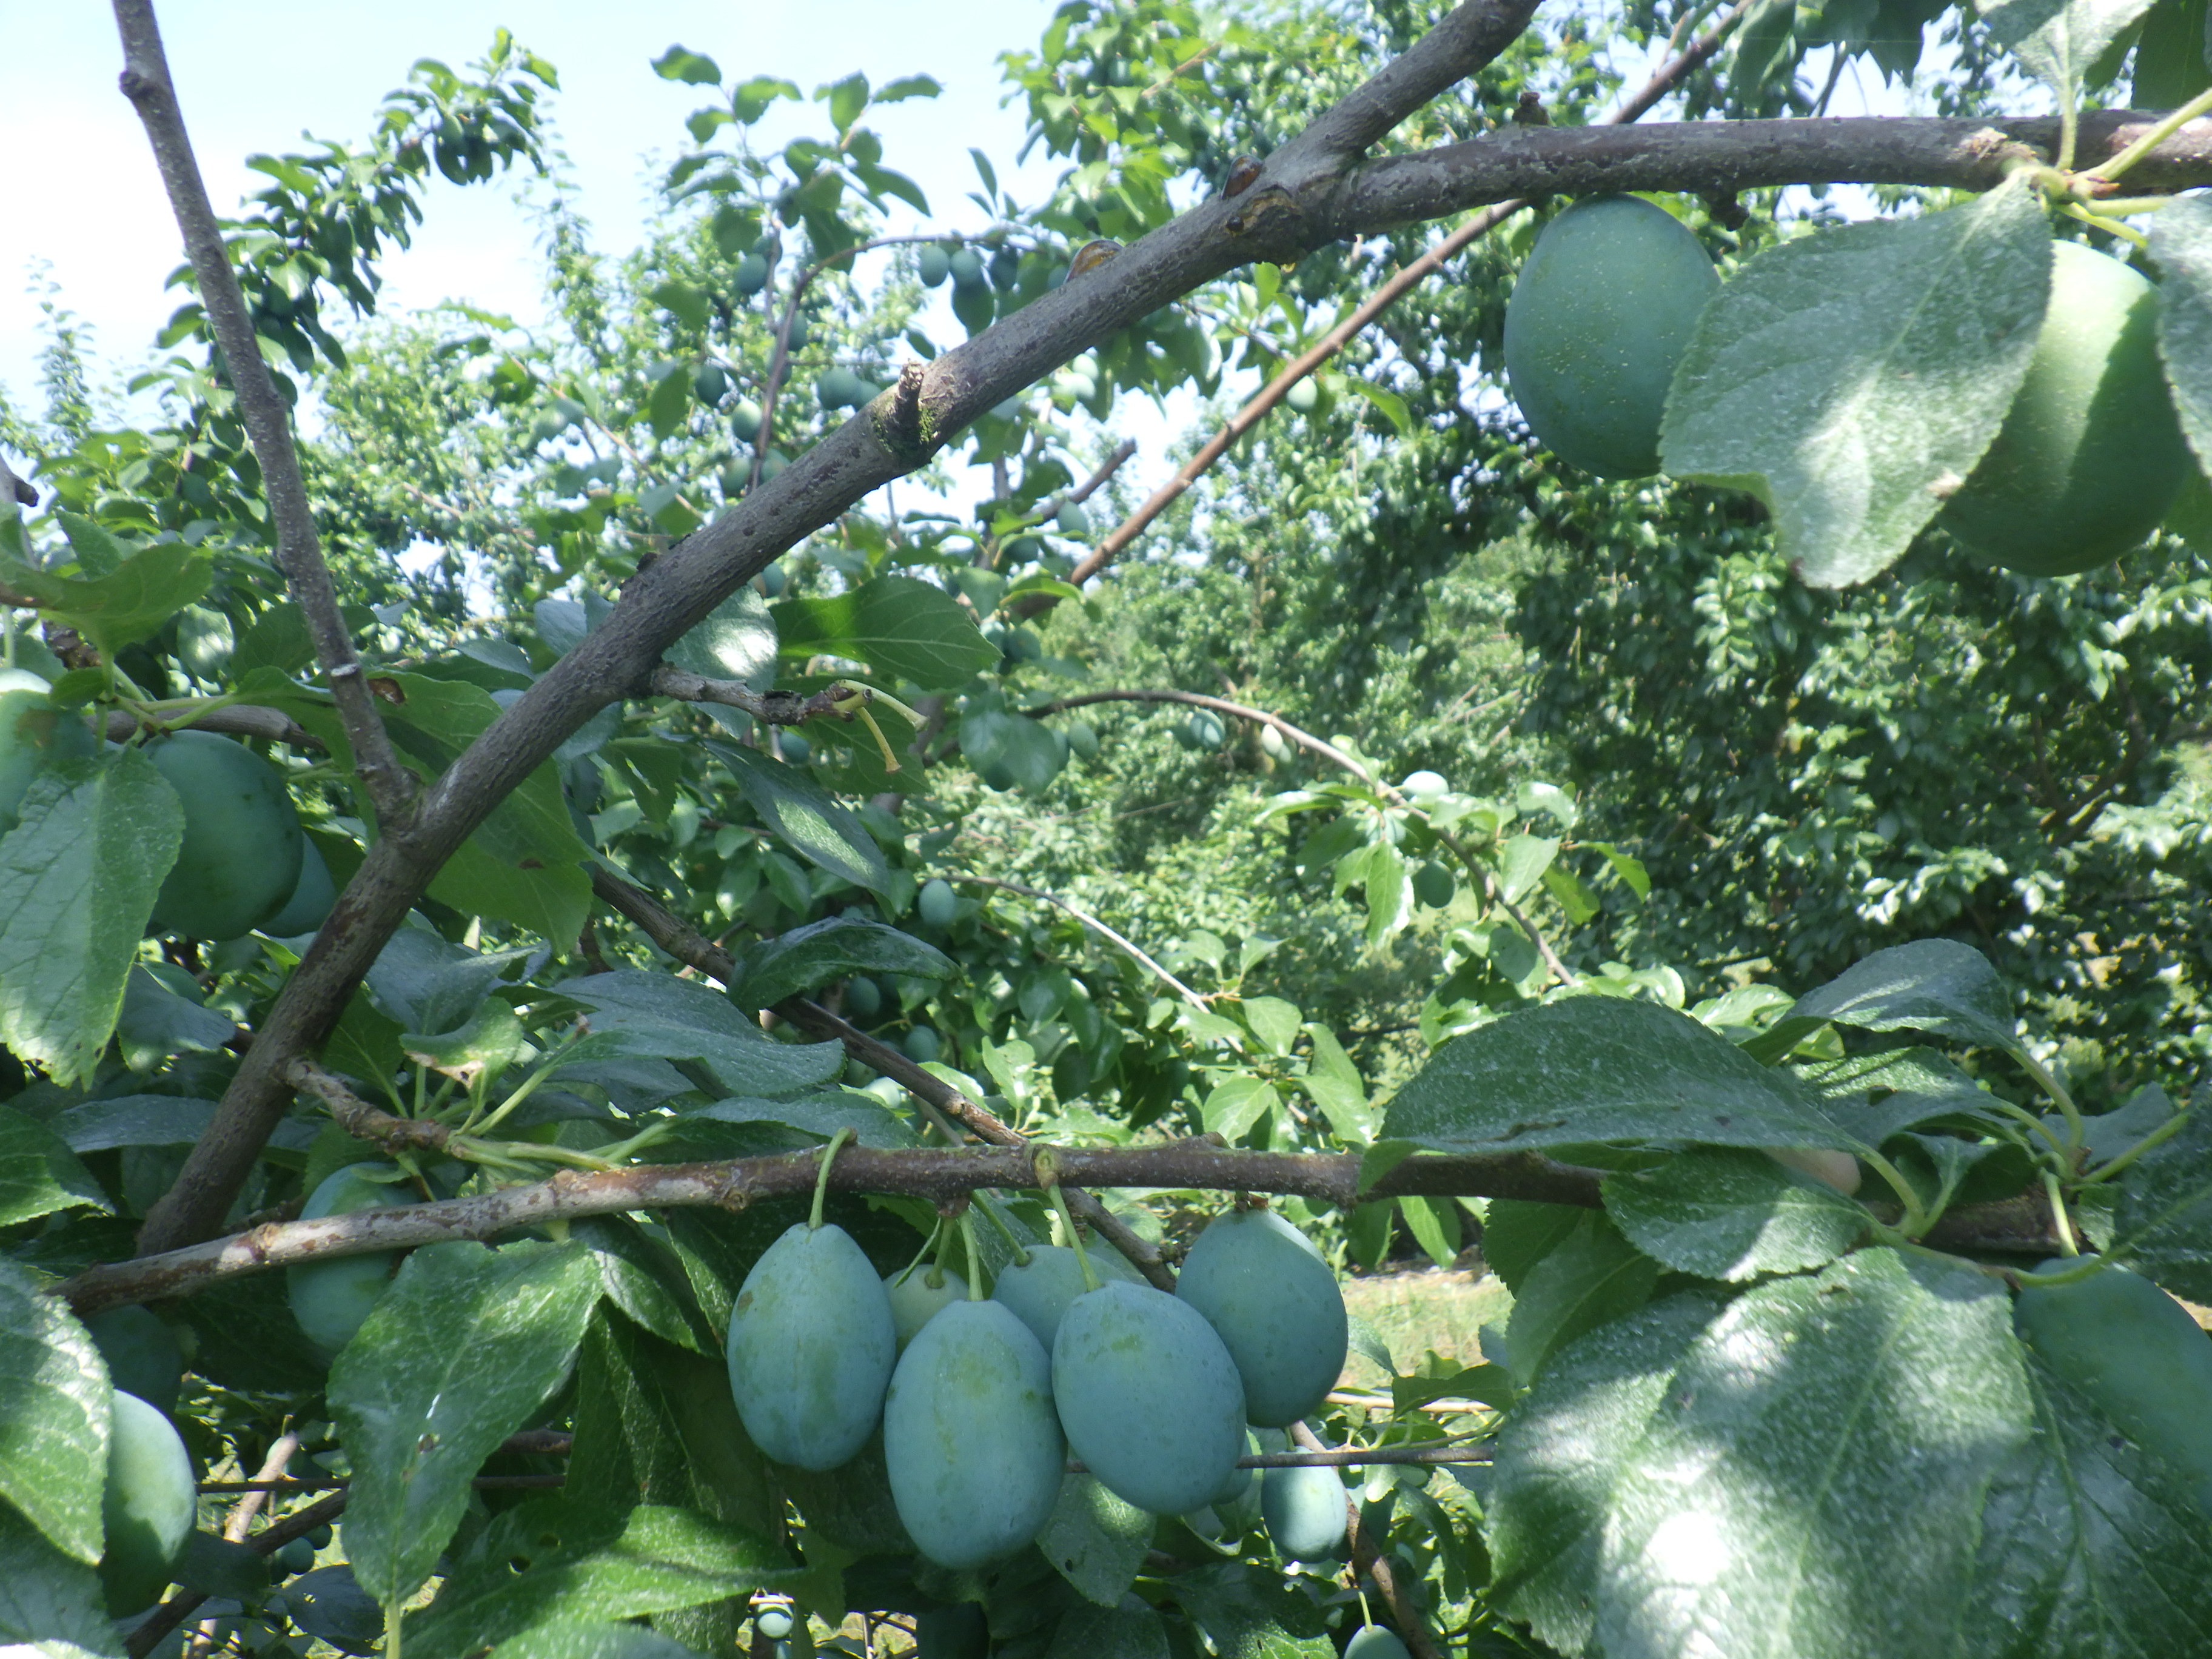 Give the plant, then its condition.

plum, shot hole disease
